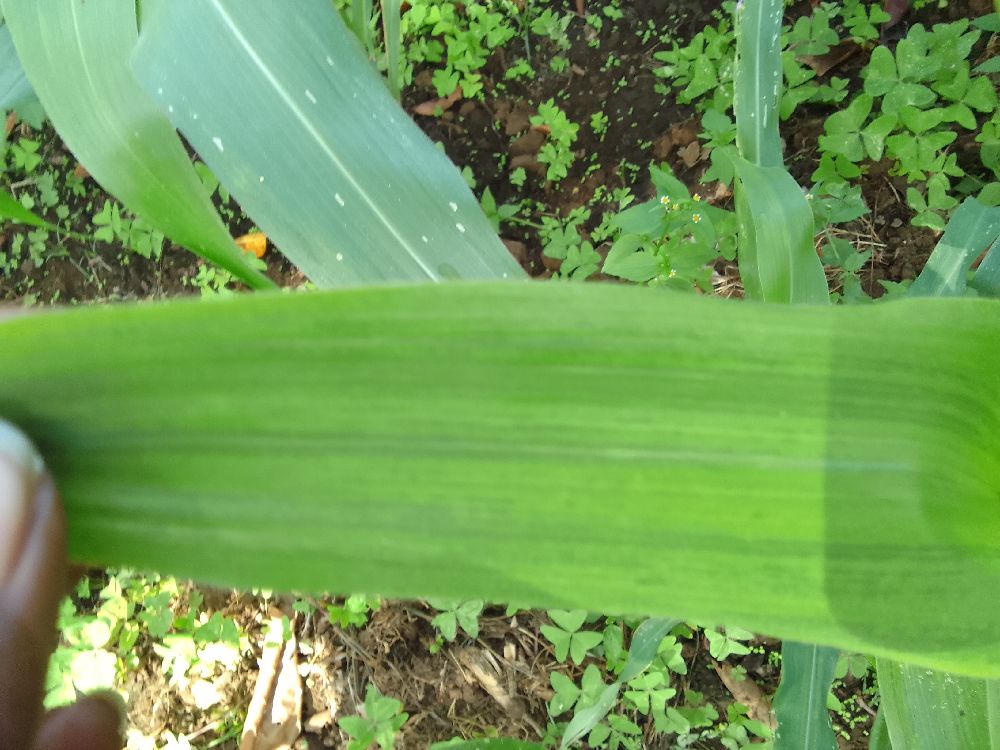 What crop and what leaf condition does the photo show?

maize, maize lethal necrosis
